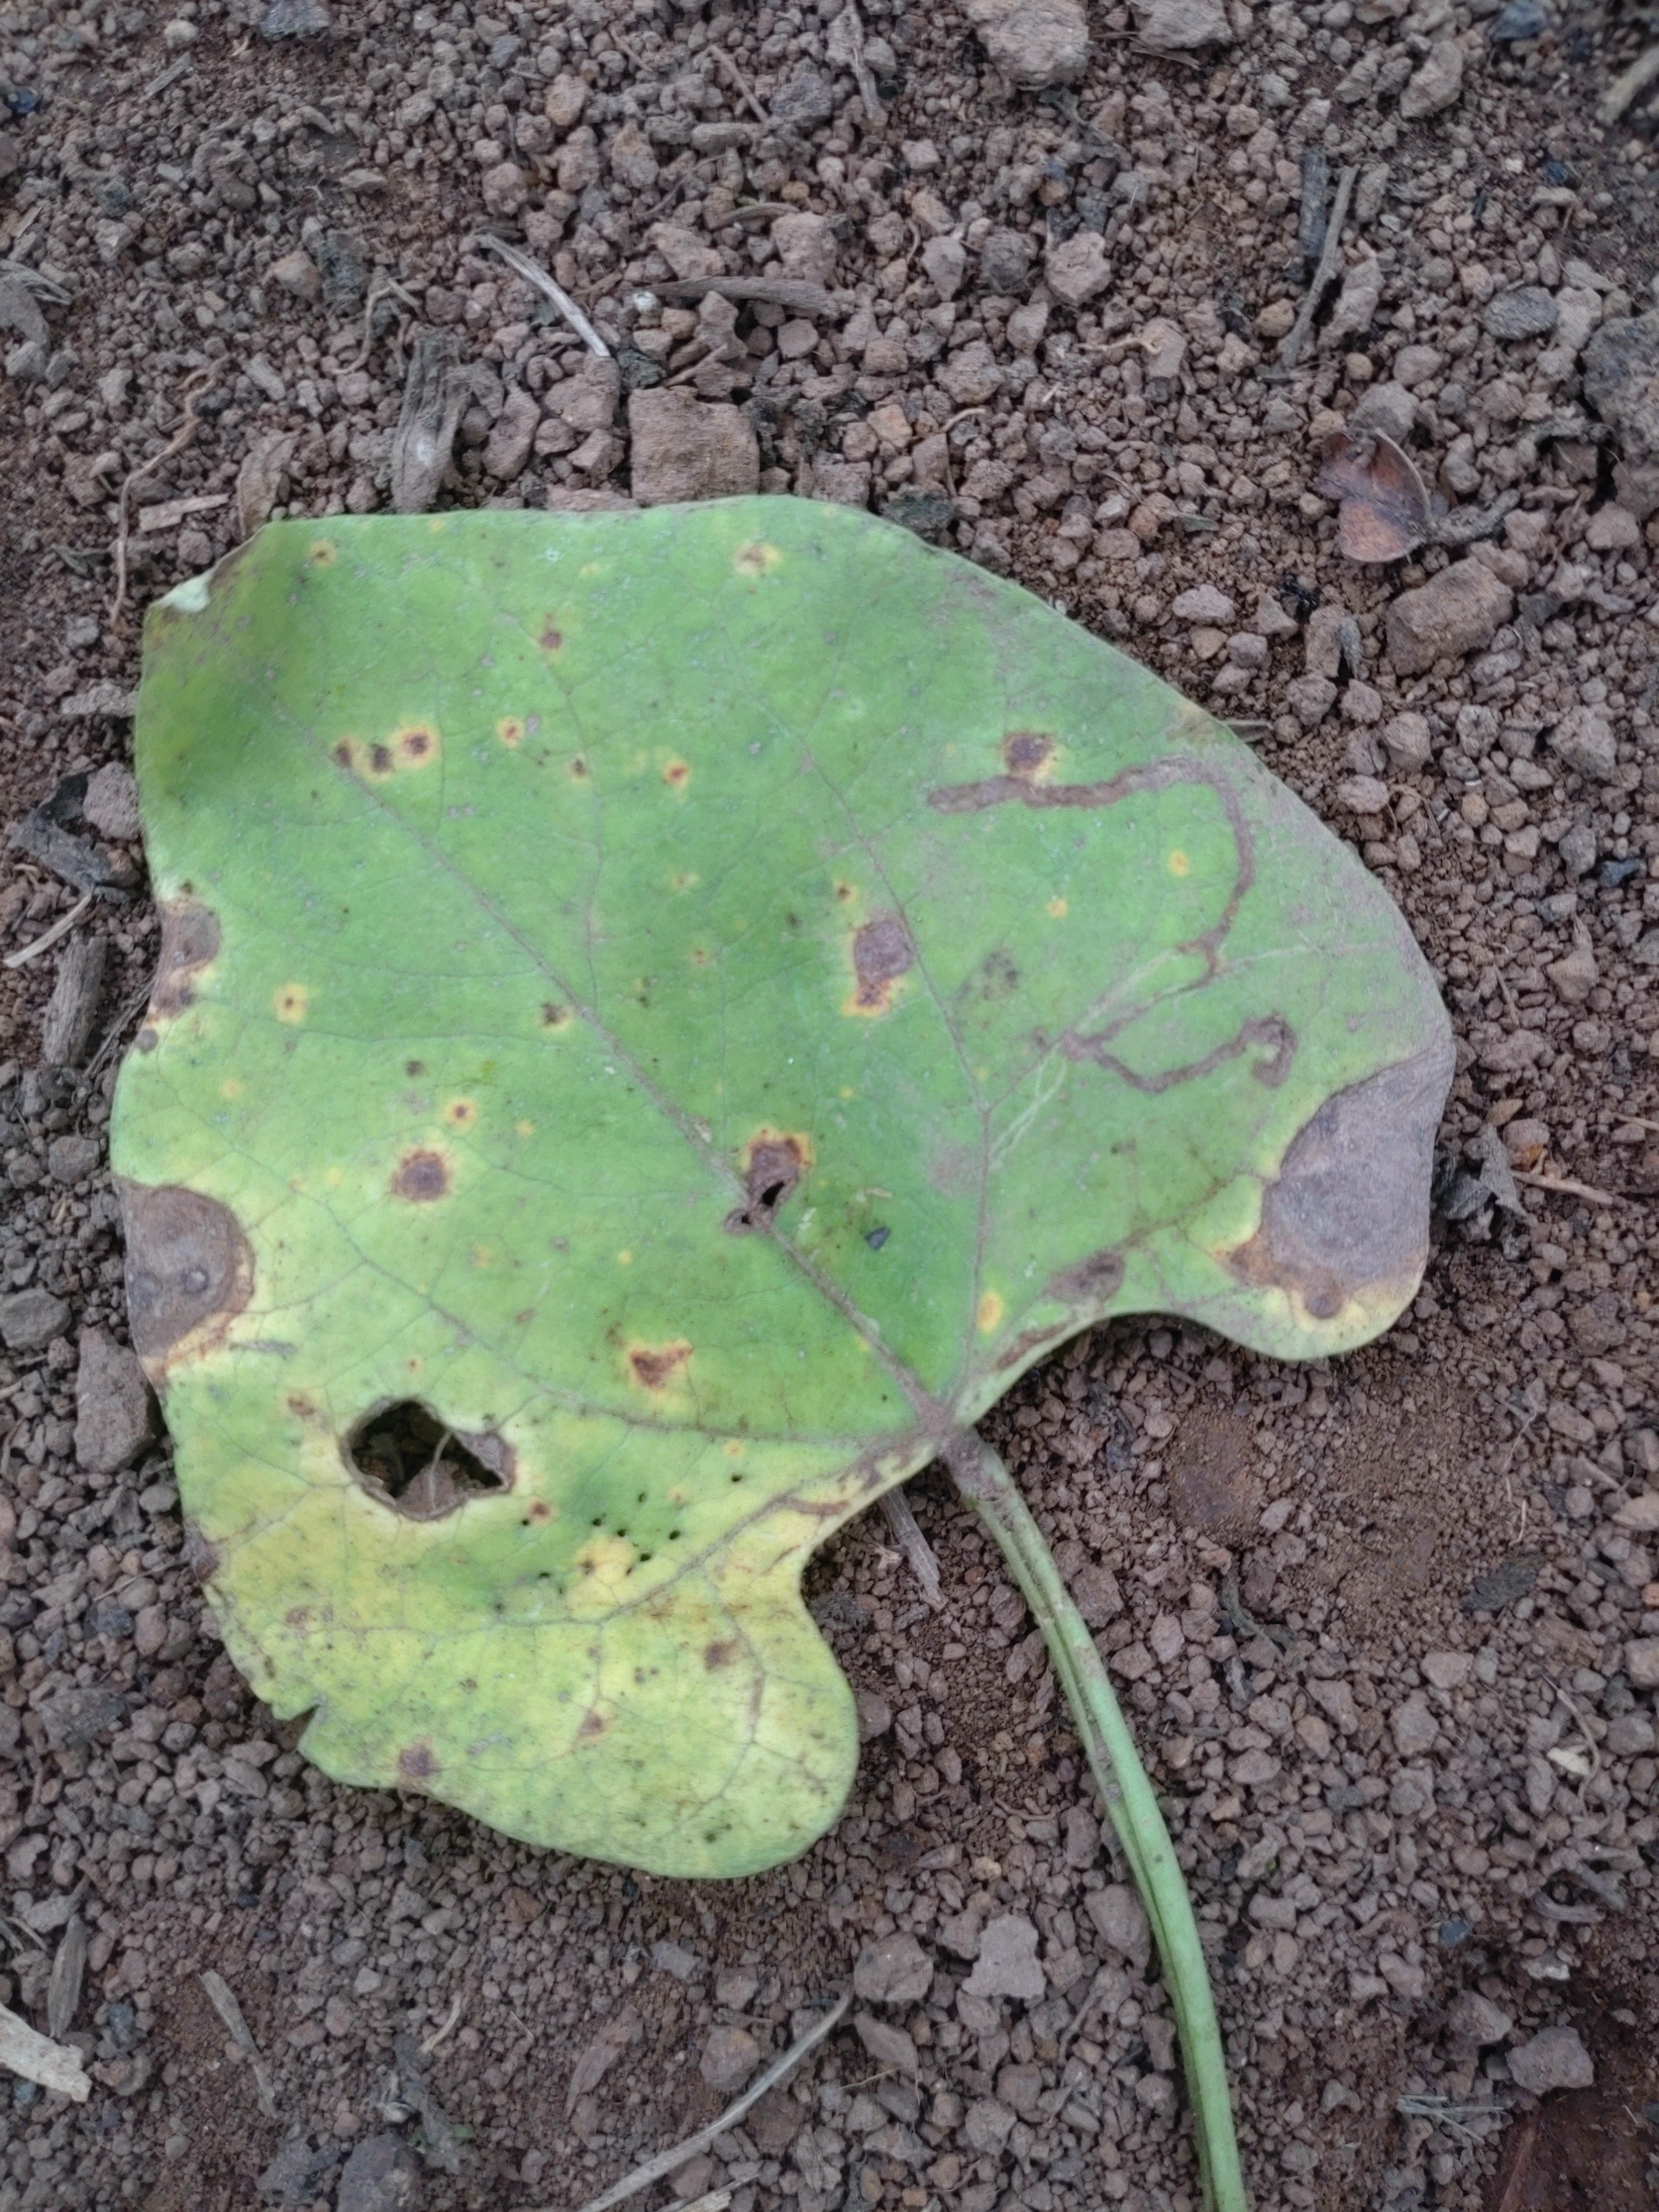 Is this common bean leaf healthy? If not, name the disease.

rust
